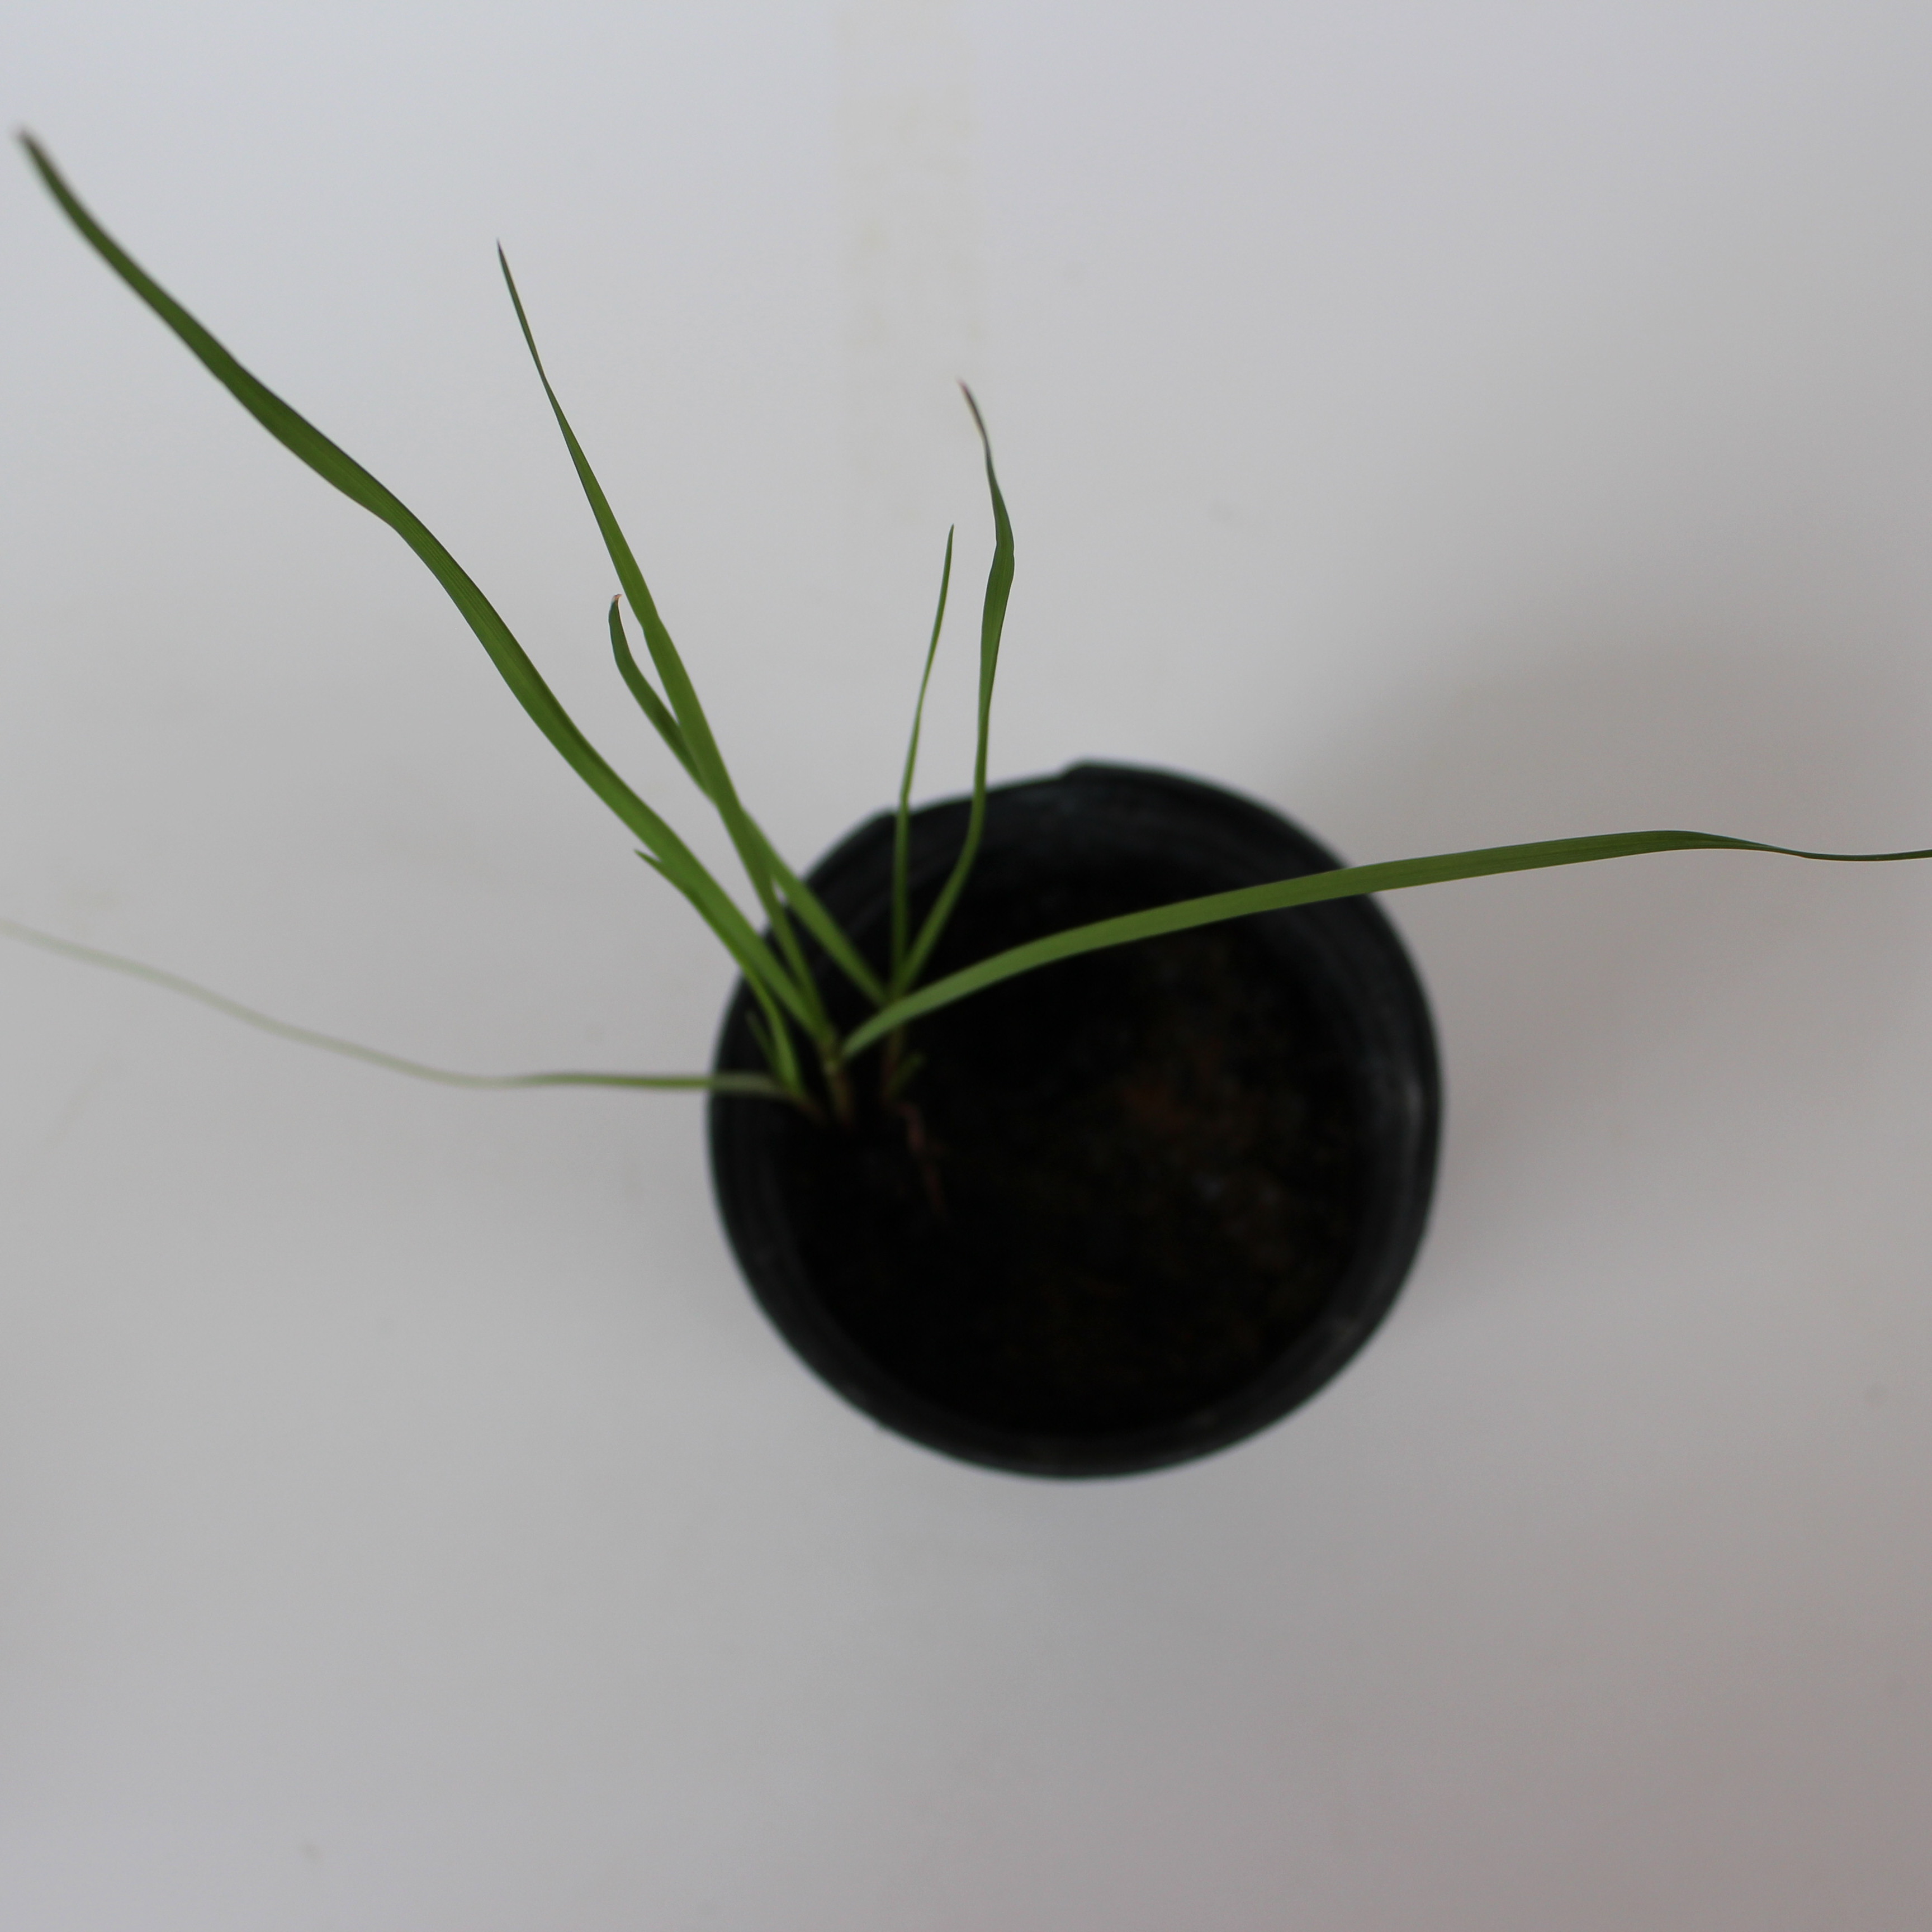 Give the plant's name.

Lolium multiflorum
